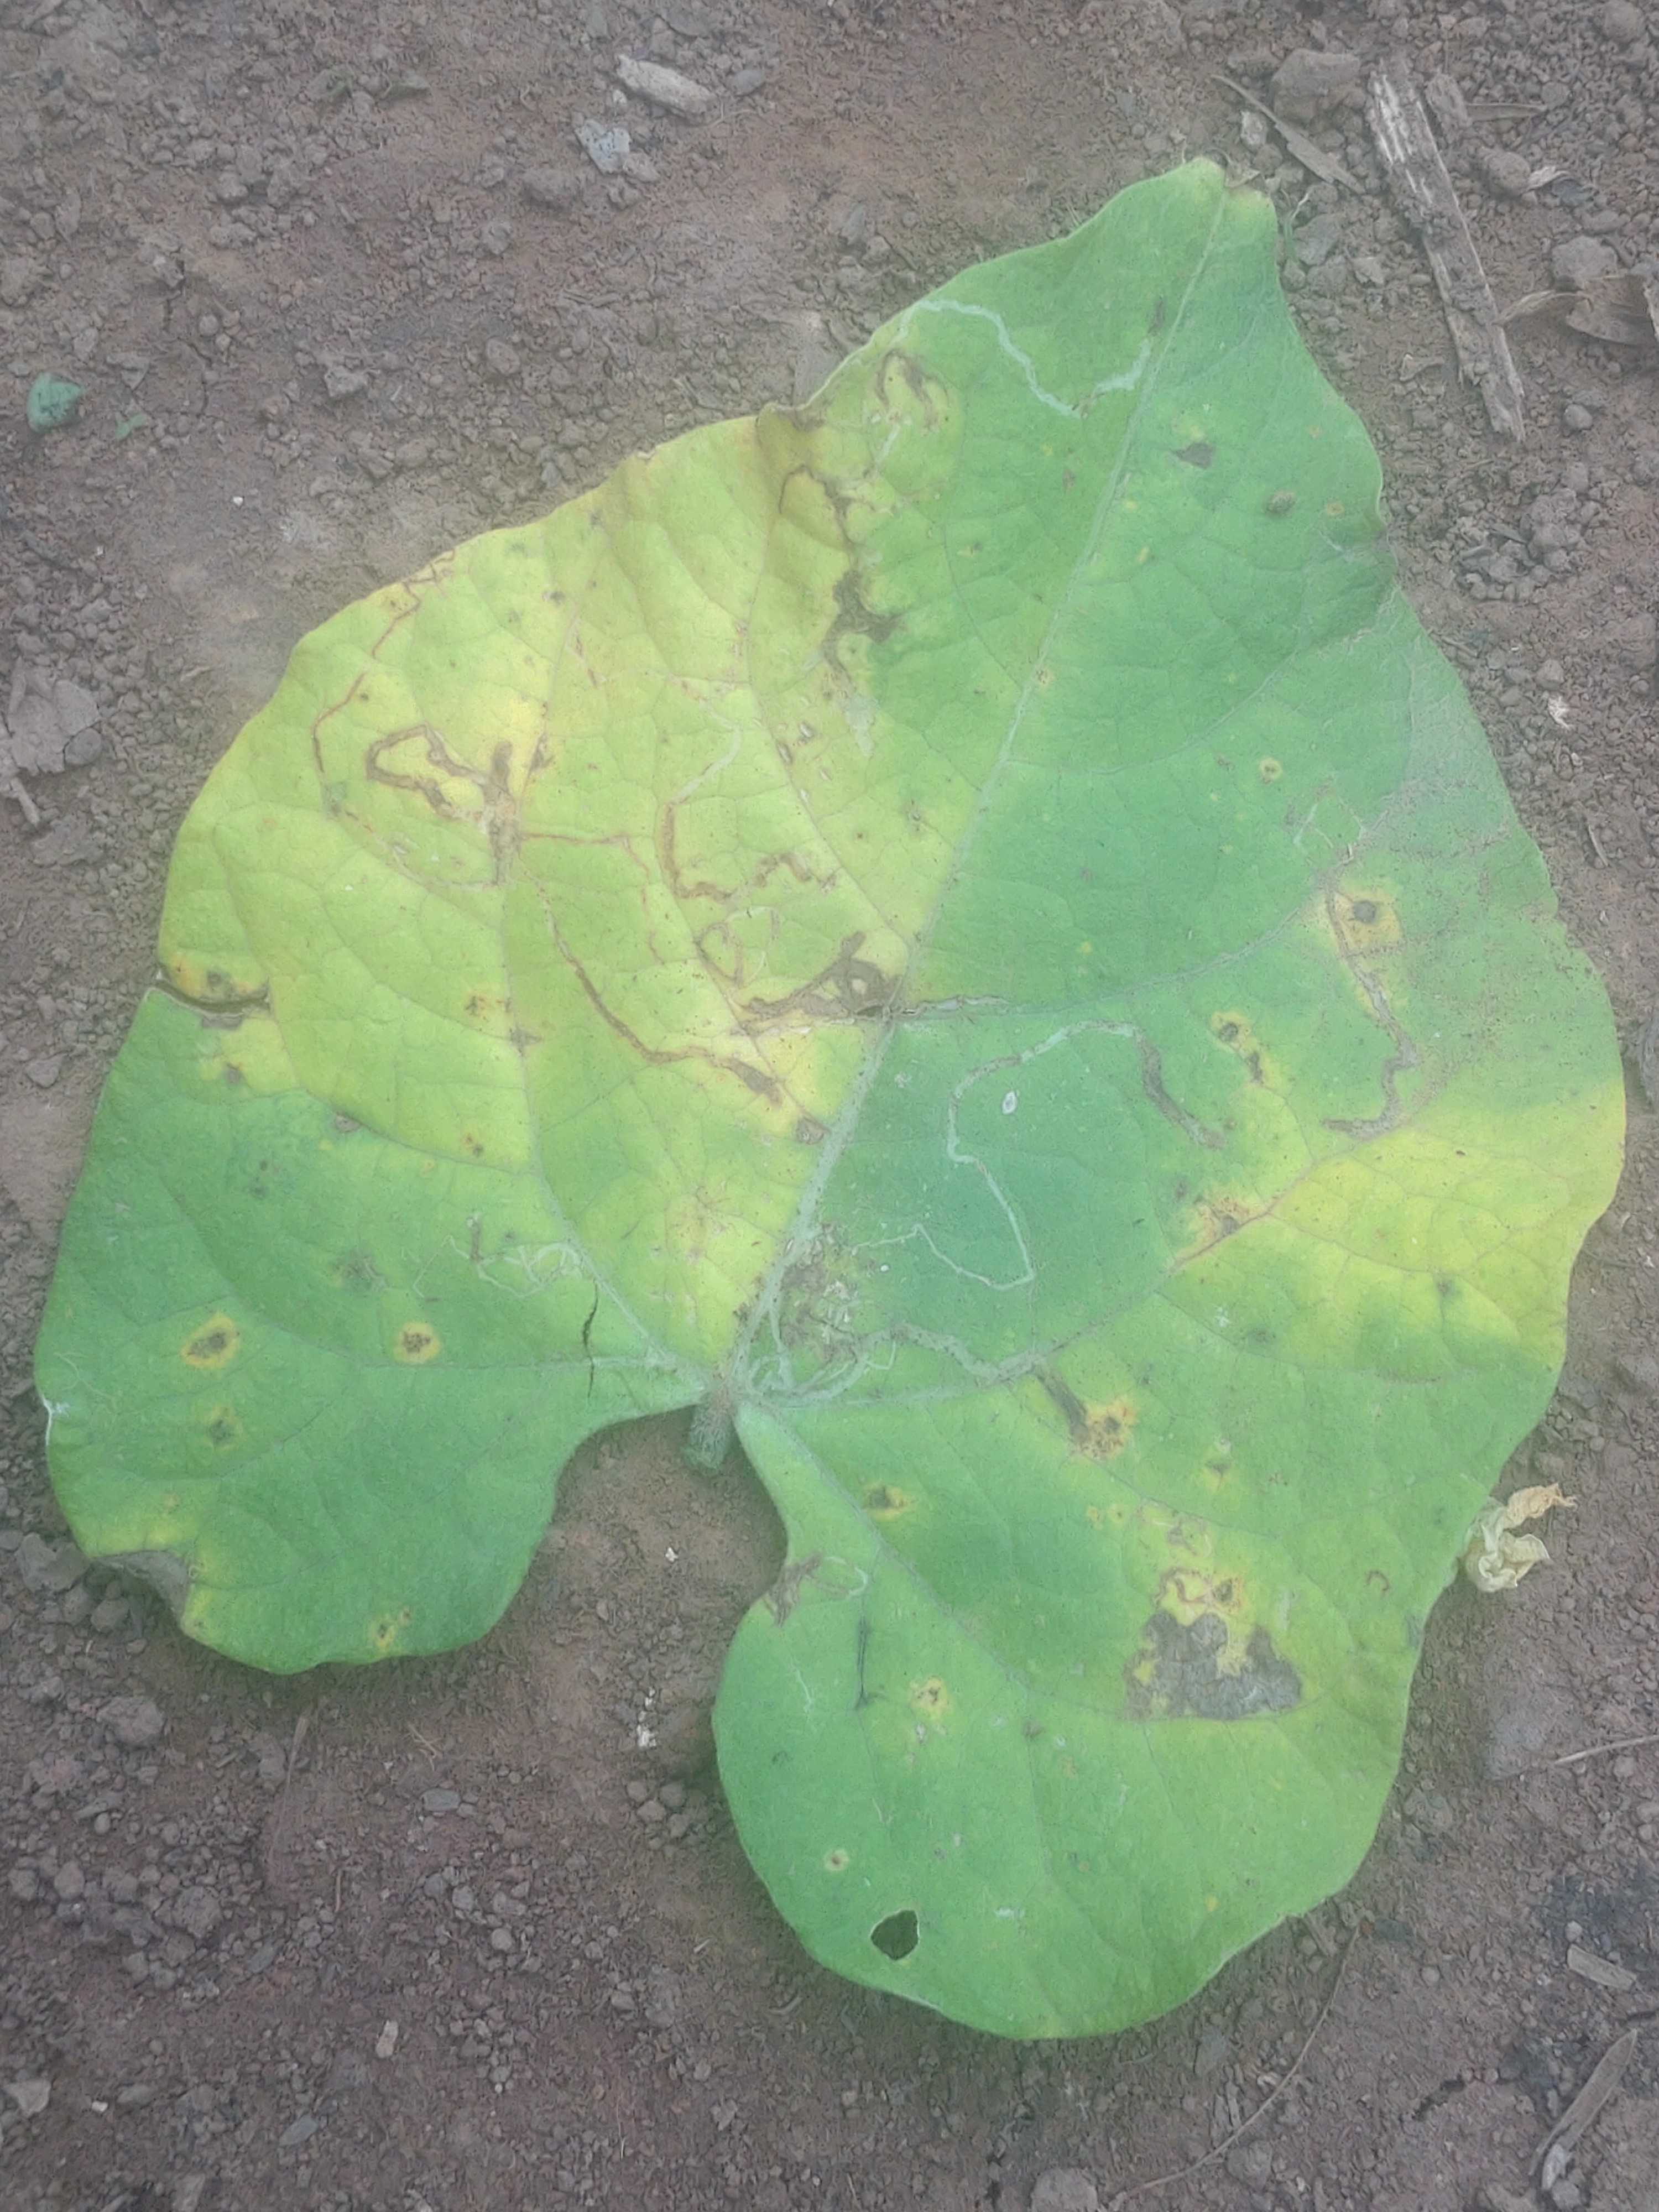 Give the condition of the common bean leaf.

anthracnose
